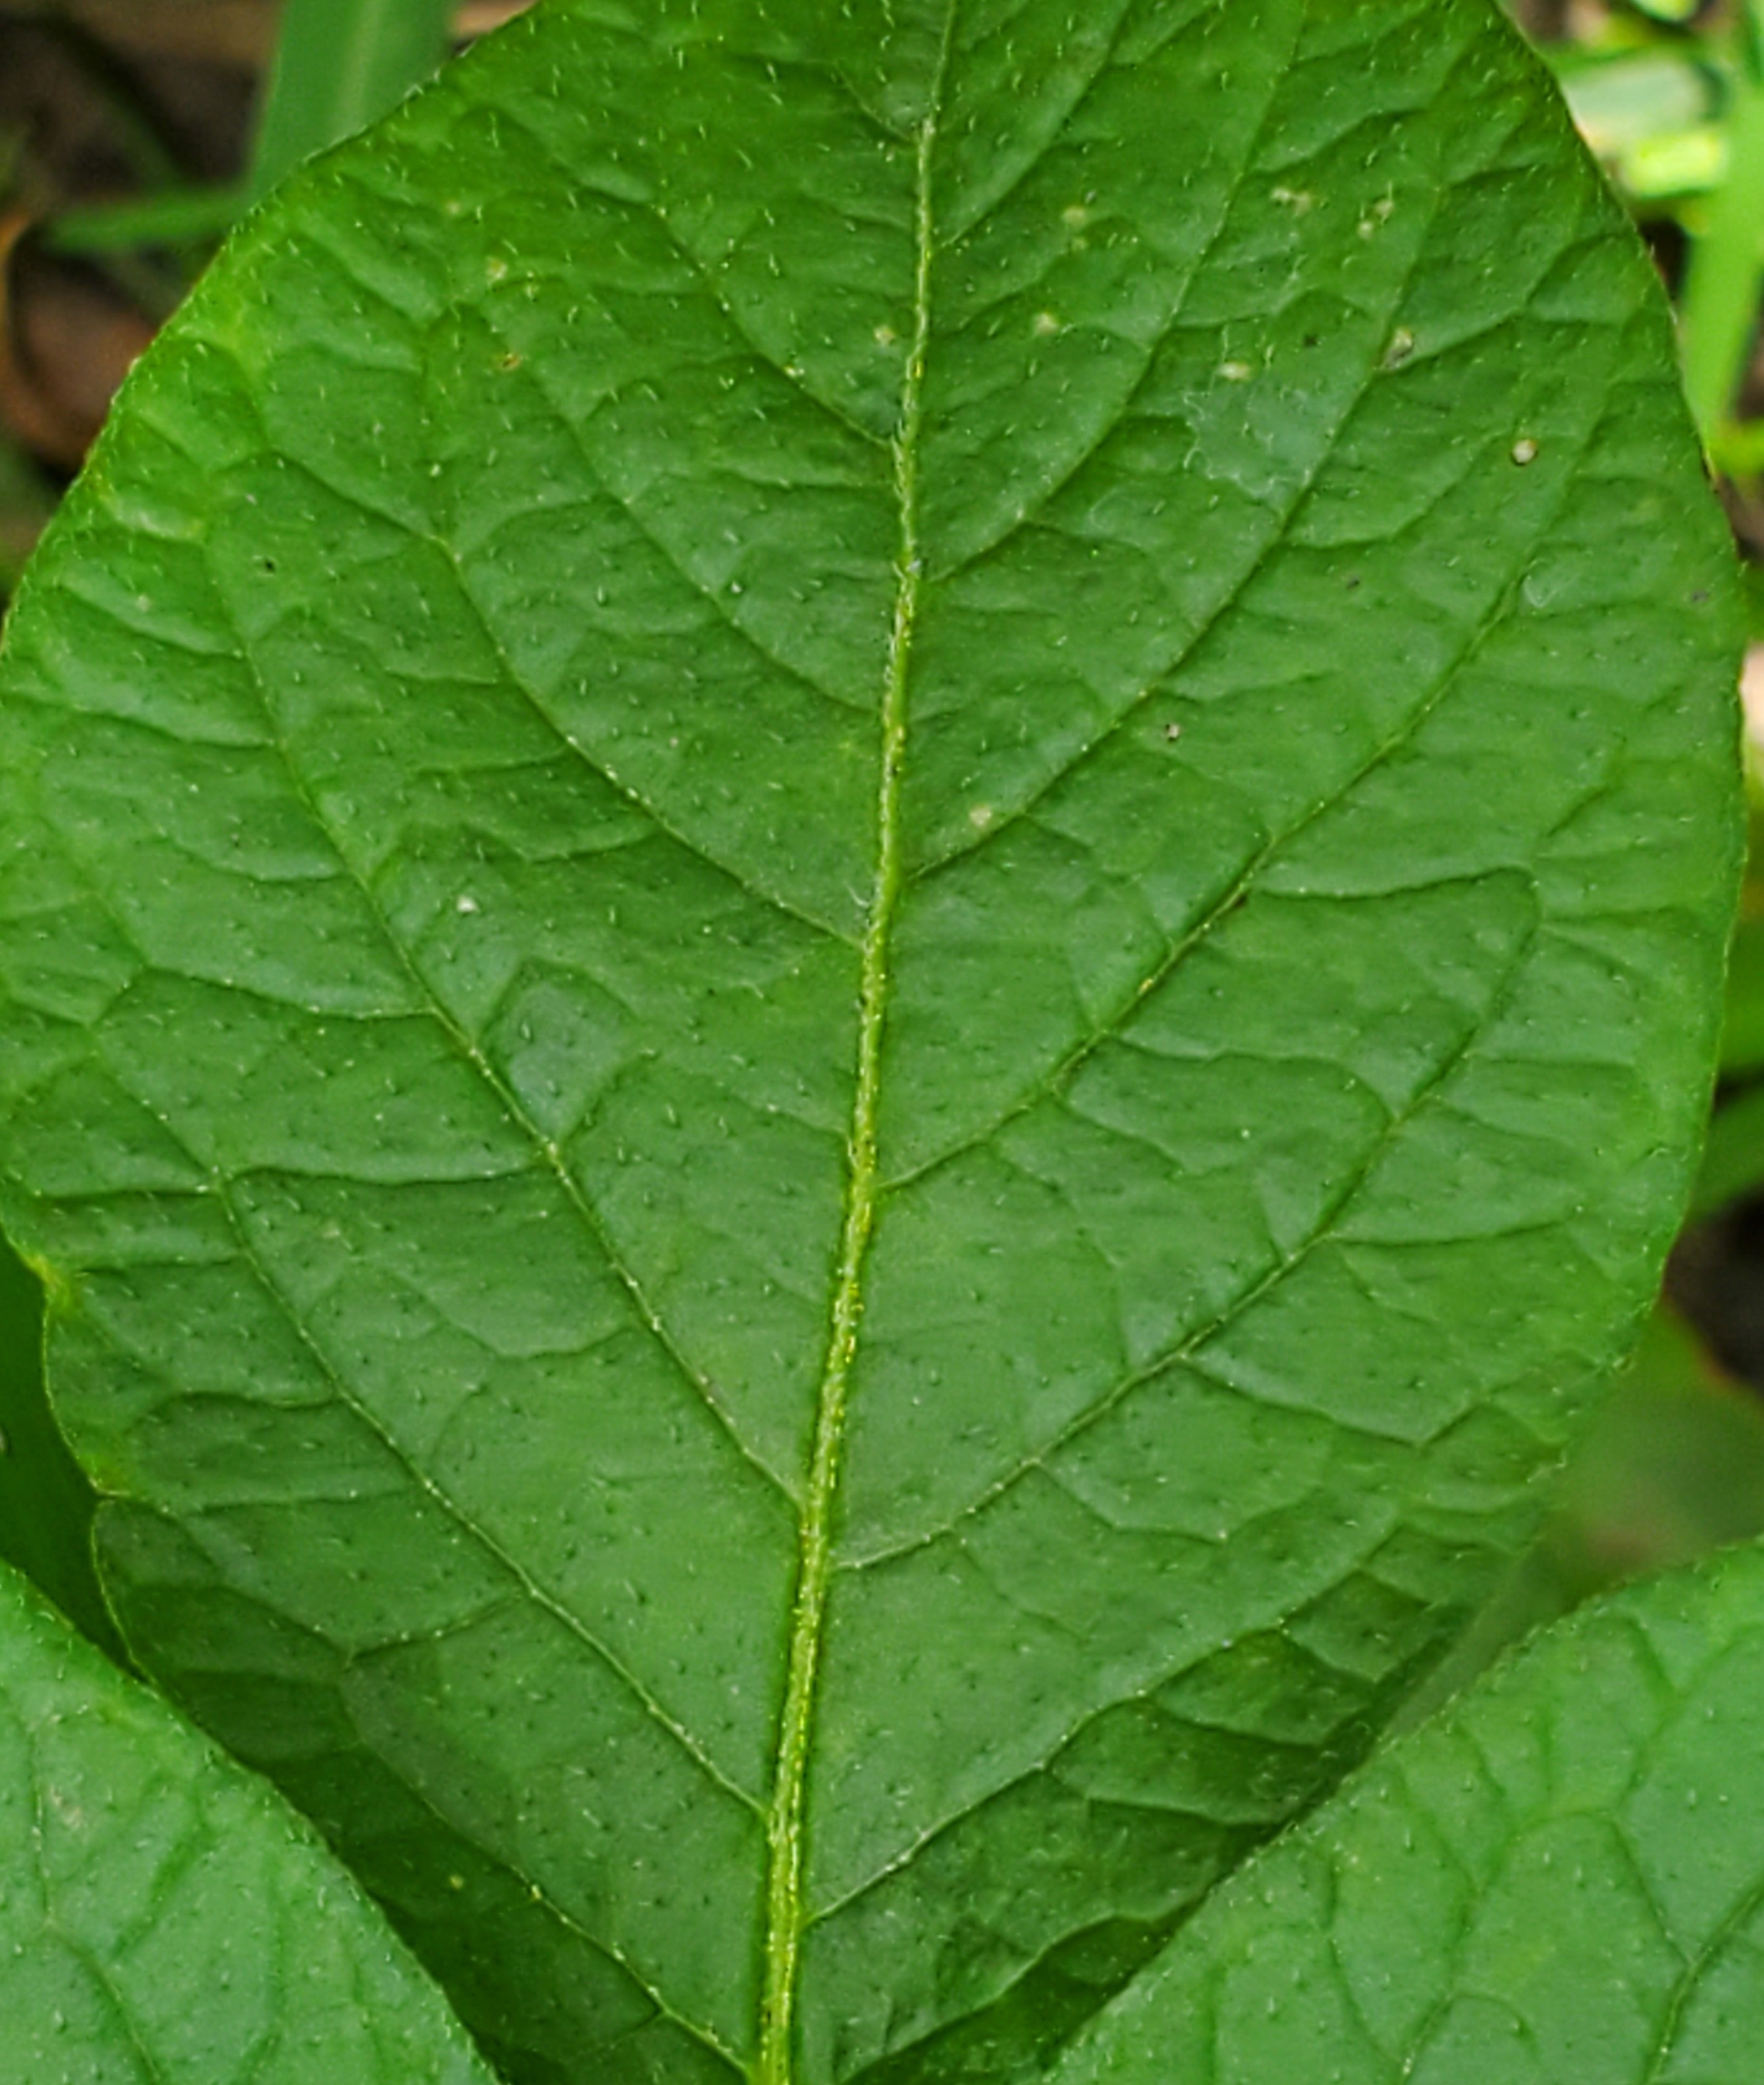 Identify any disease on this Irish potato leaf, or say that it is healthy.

healthy
